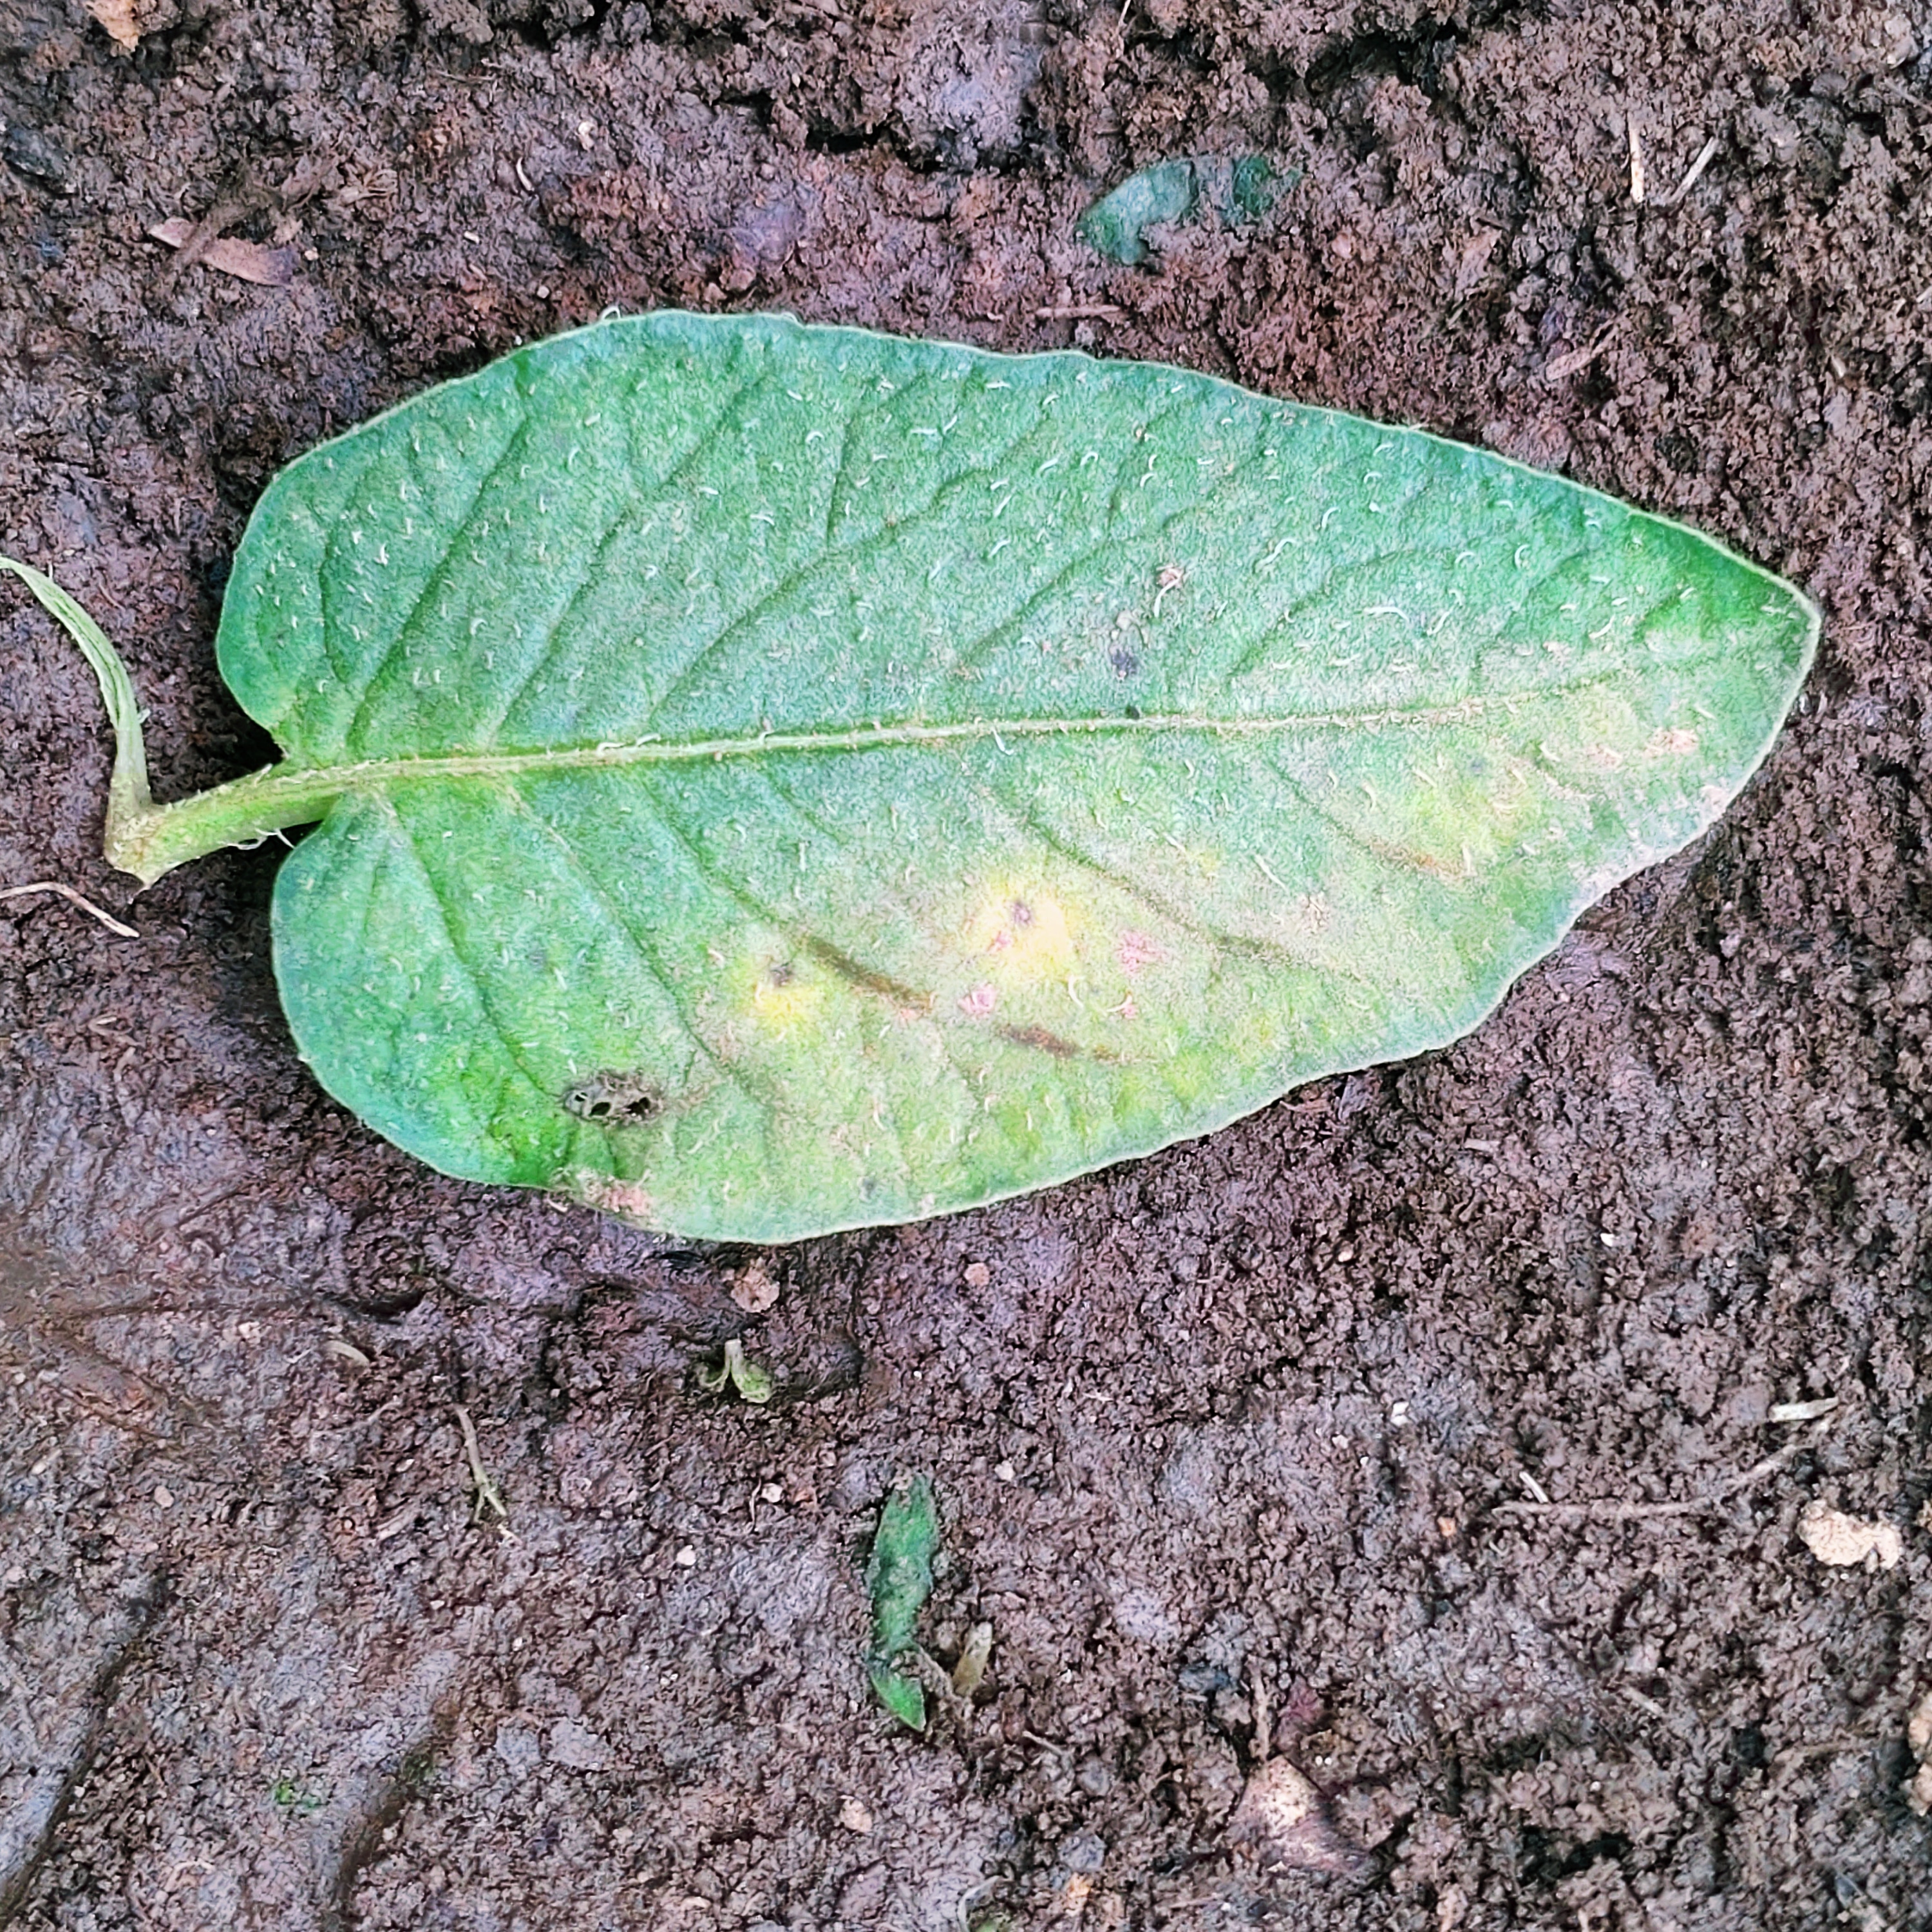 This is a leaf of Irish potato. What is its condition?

late blight
